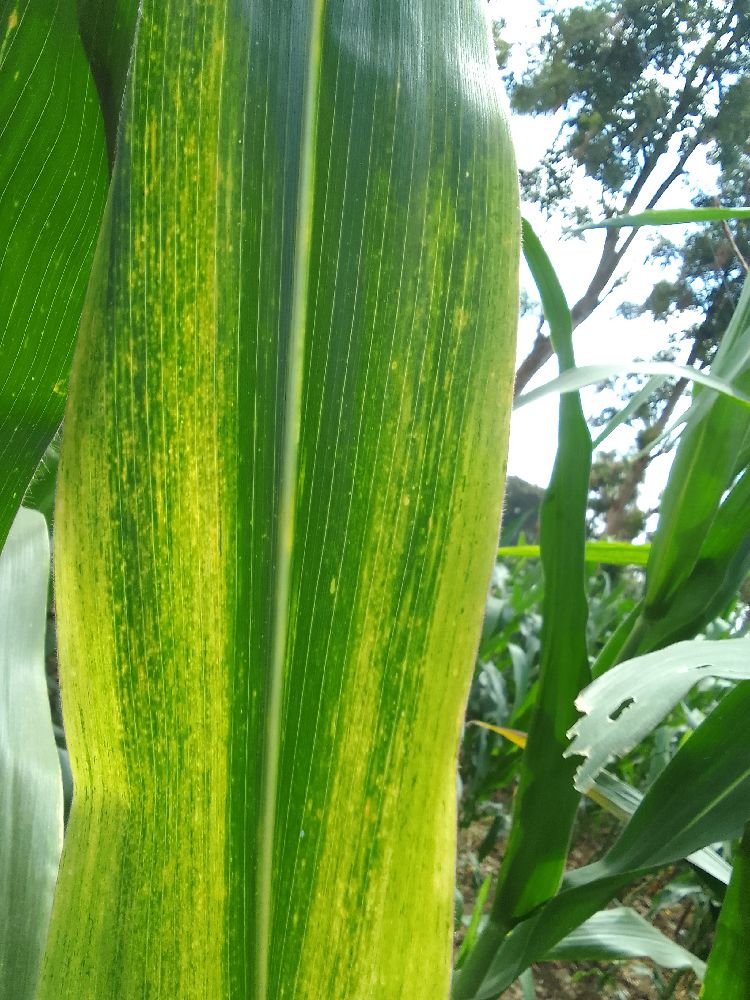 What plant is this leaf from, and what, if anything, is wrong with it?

maize, maize lethal necrosis
